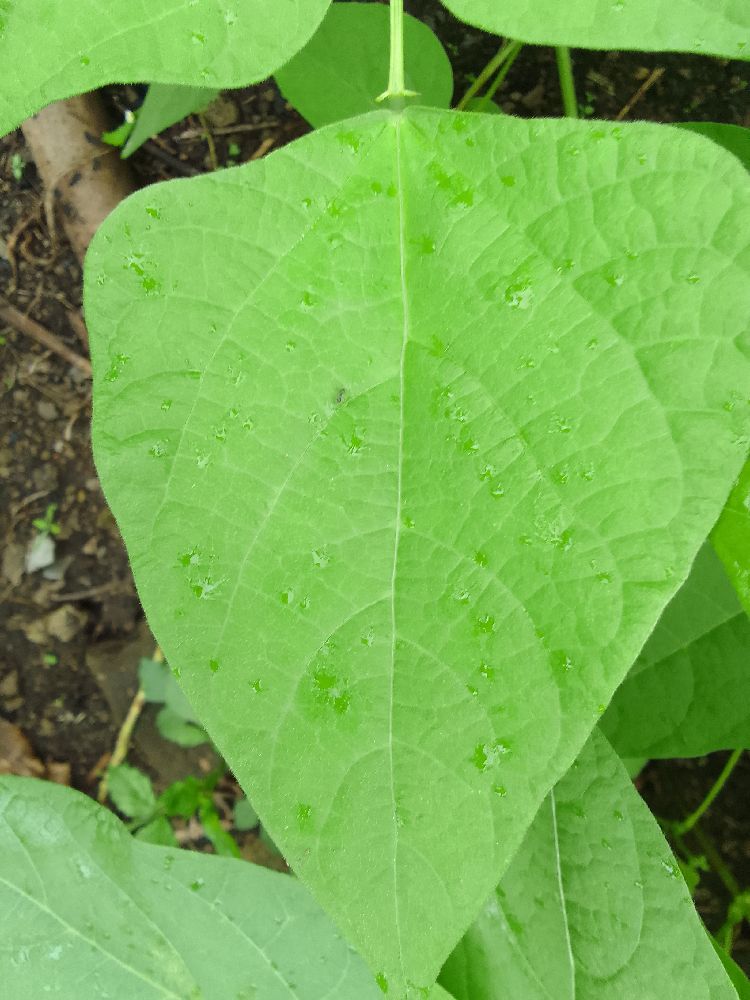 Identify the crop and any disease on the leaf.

common bean, healthy
